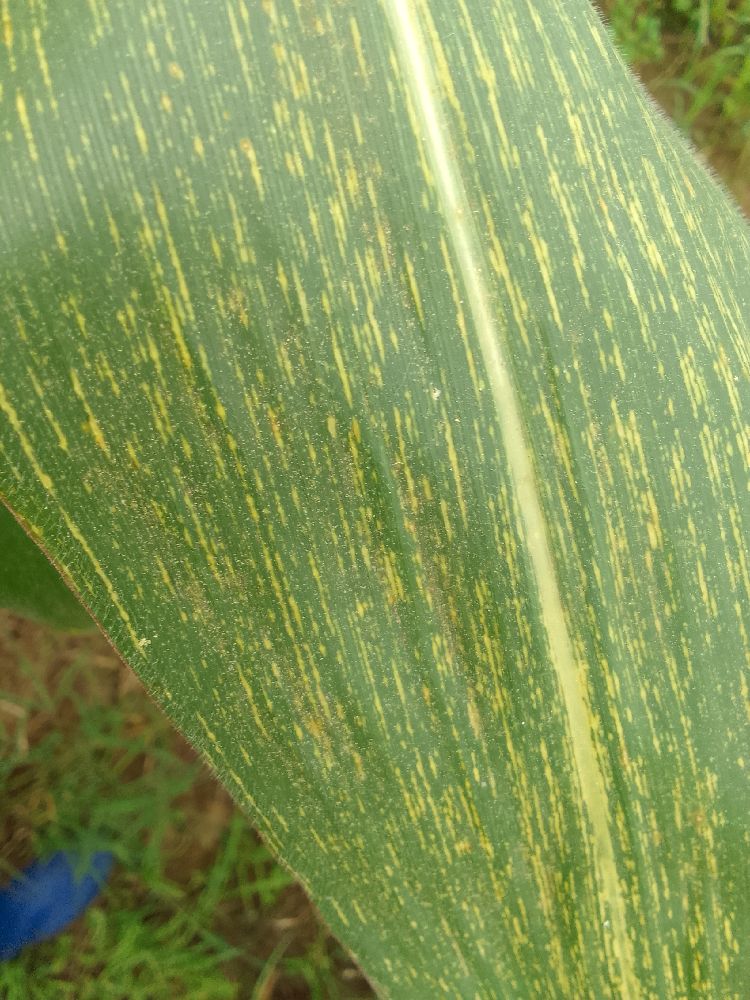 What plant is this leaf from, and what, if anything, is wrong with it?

maize, maize streak virus
